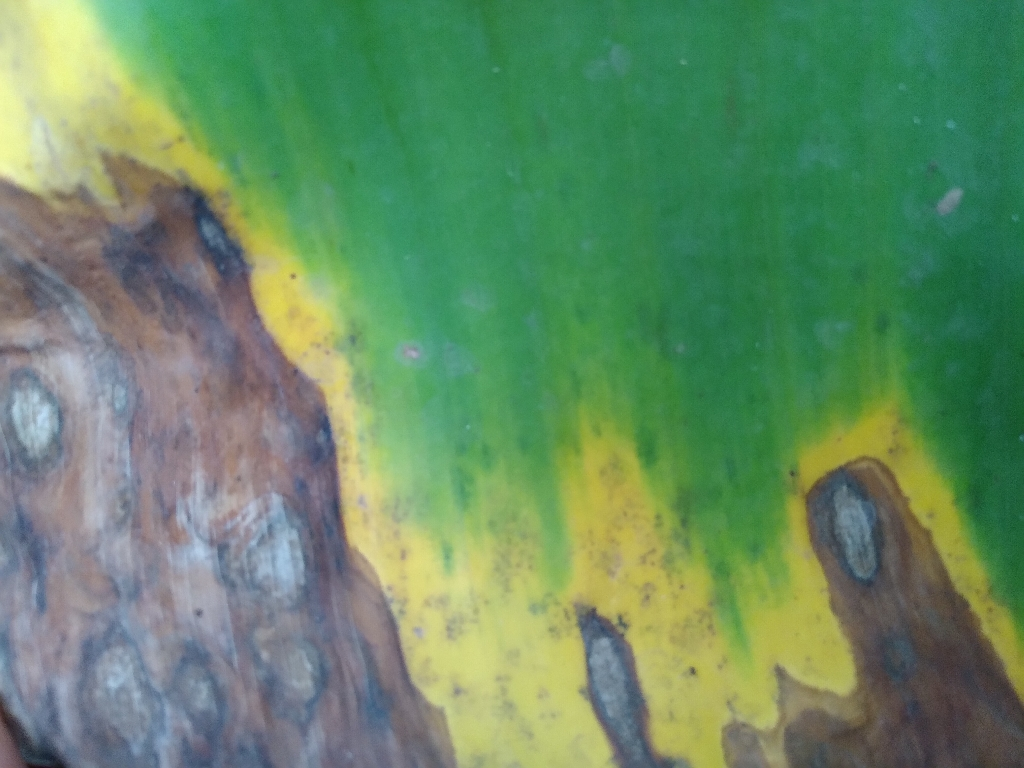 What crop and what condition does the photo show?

banana, black sigatoka
